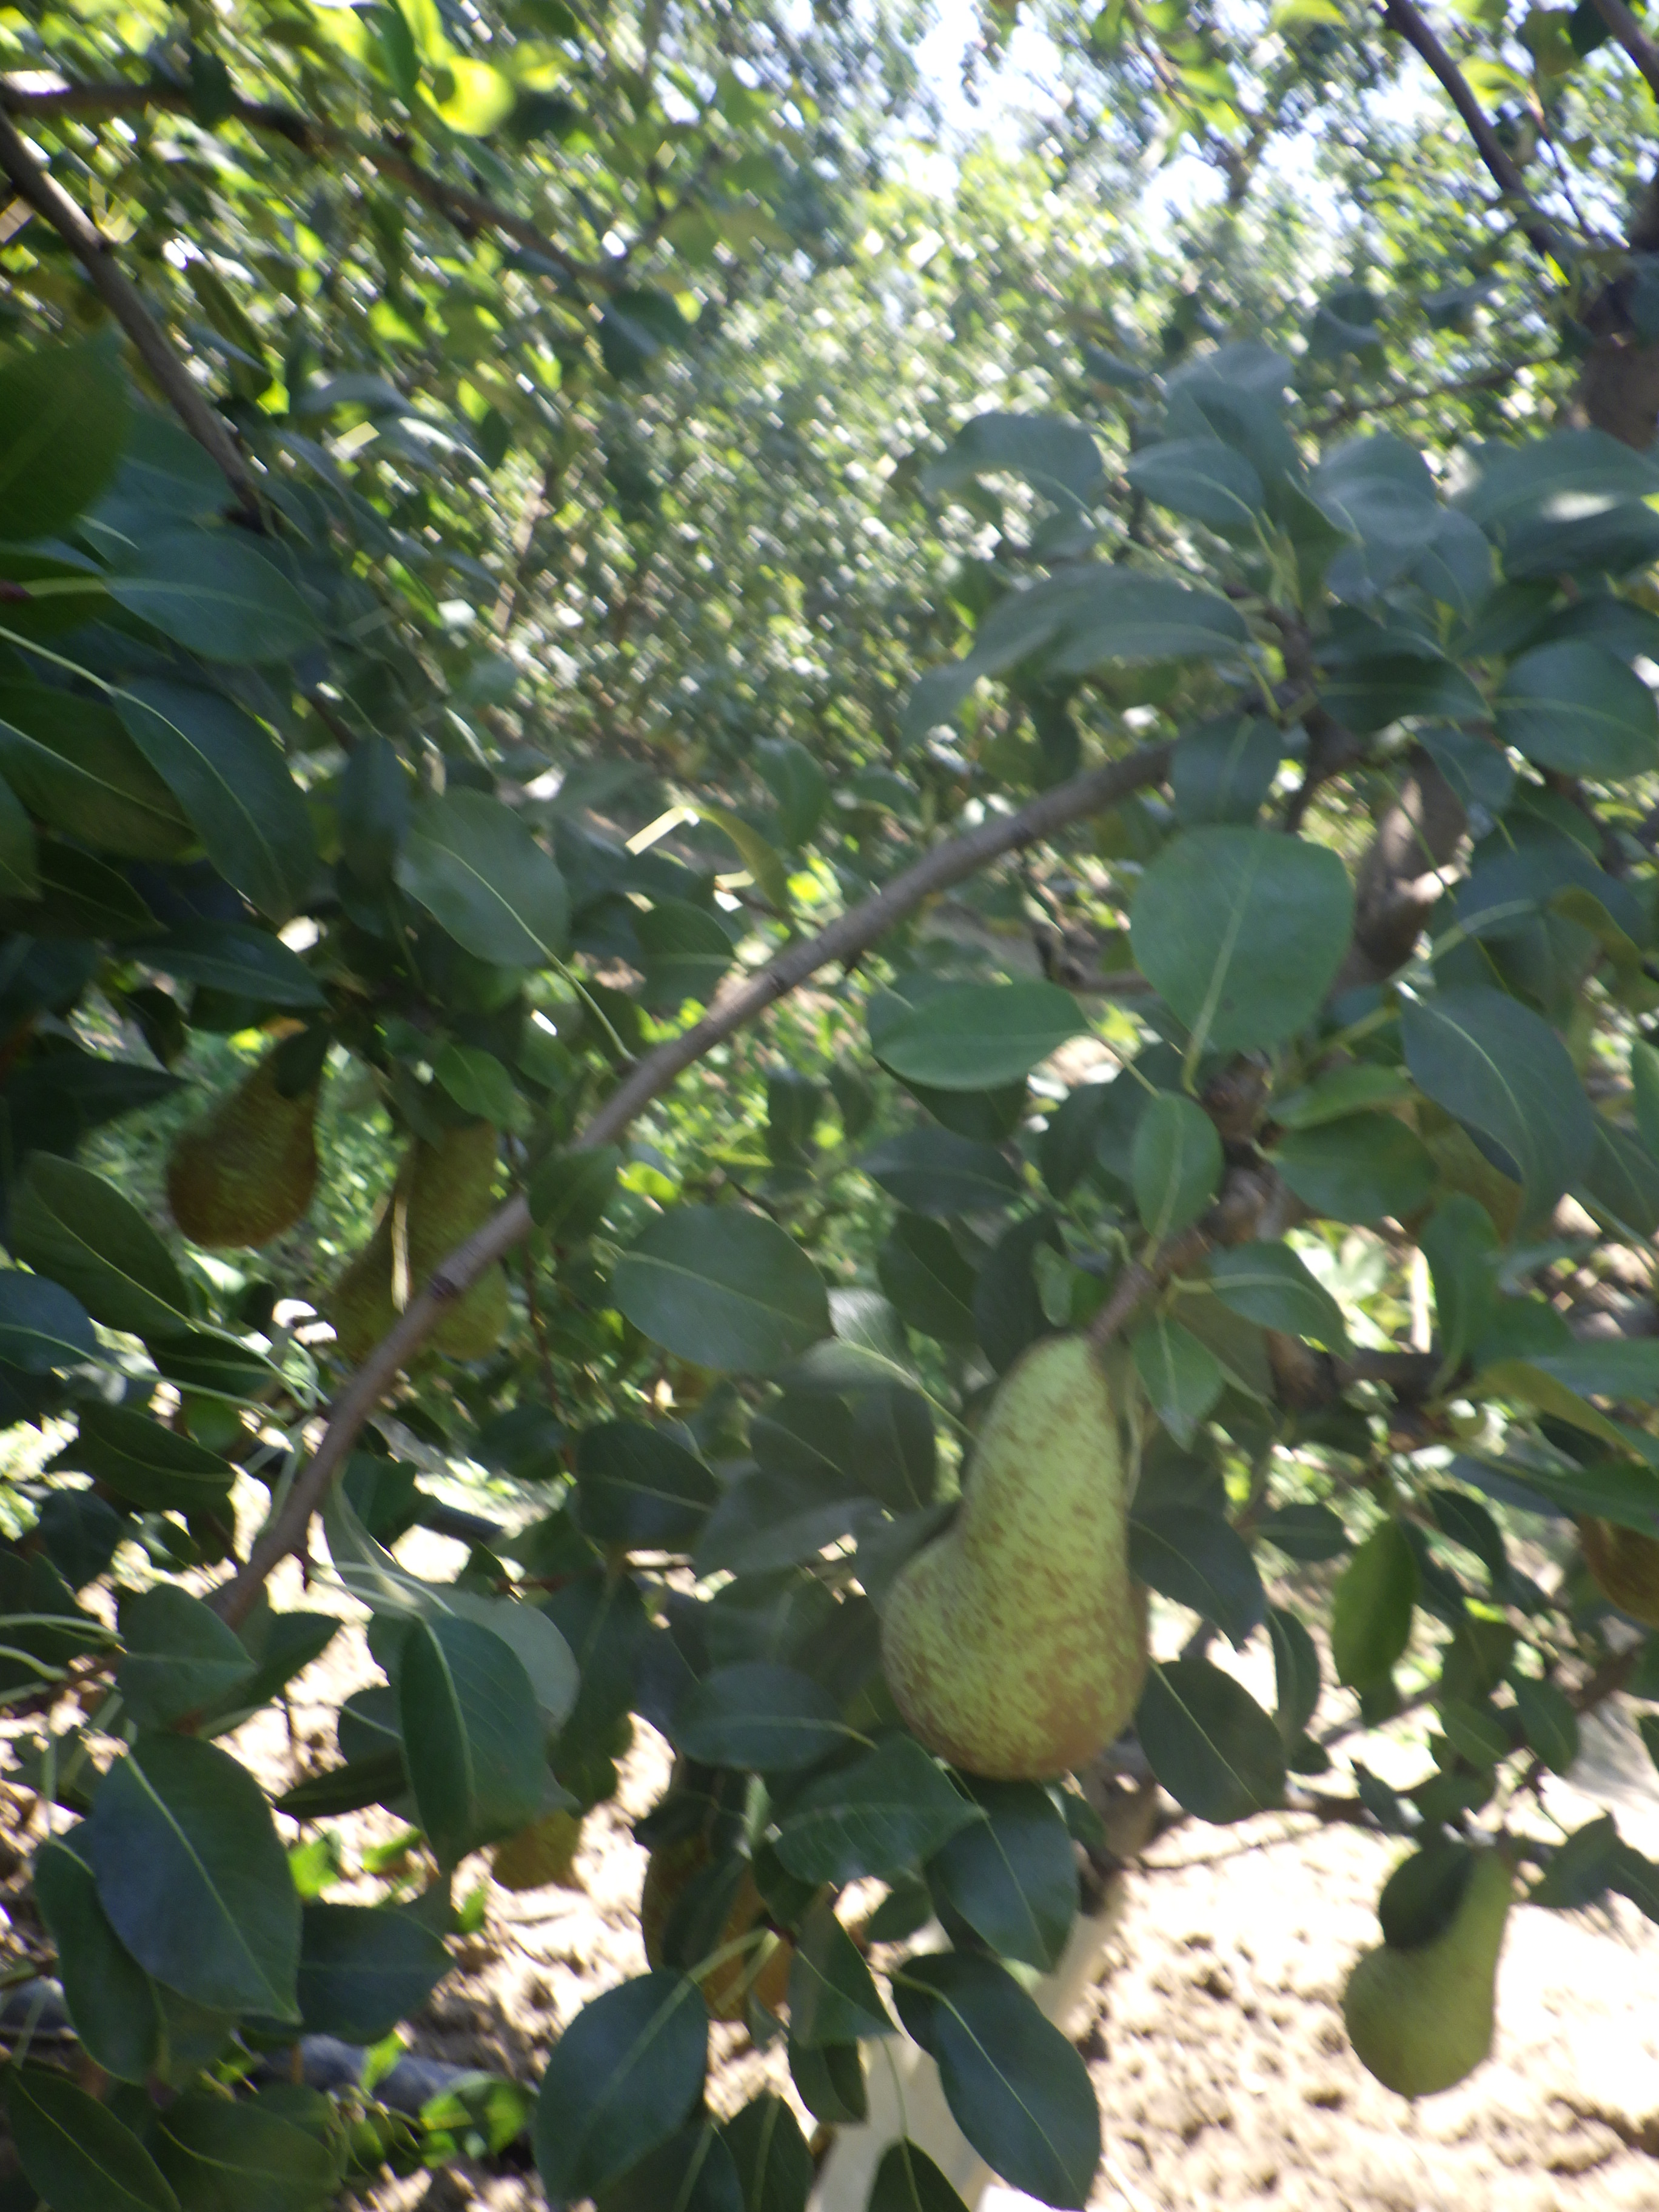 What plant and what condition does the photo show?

pear, healthy
